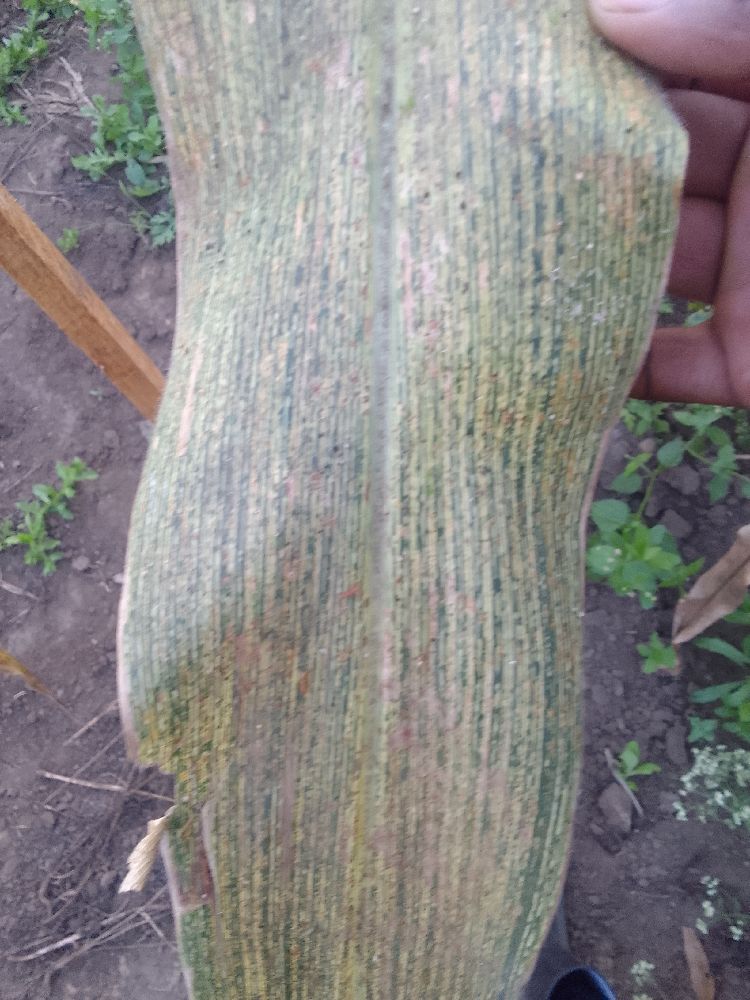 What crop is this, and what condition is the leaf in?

maize, maize streak virus
